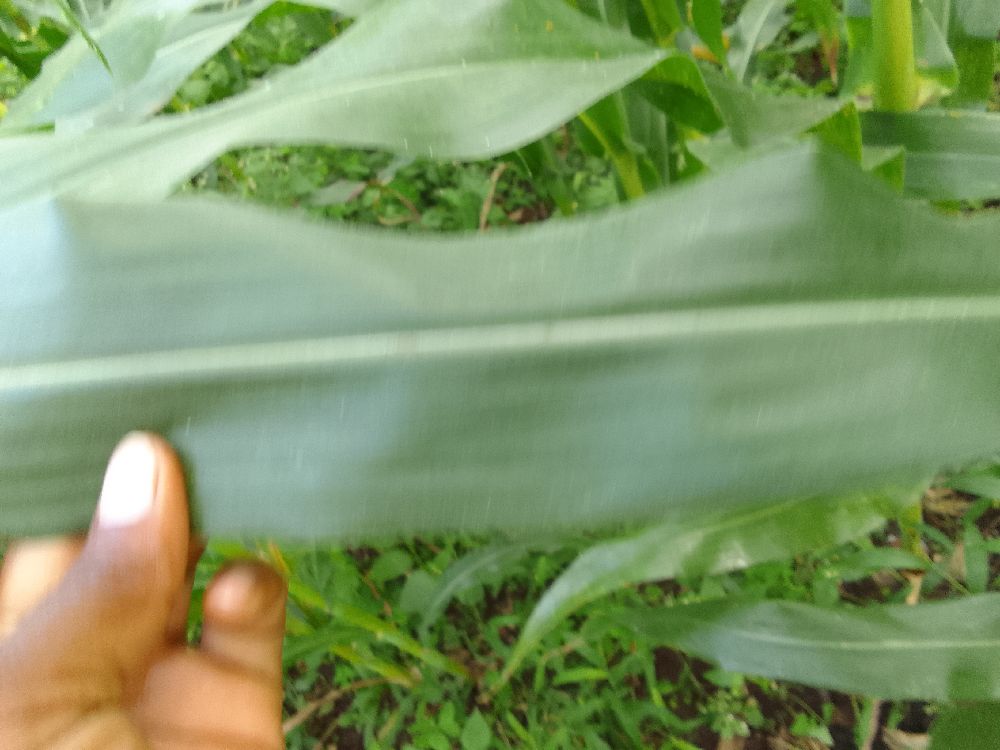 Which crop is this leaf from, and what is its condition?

maize, healthy
